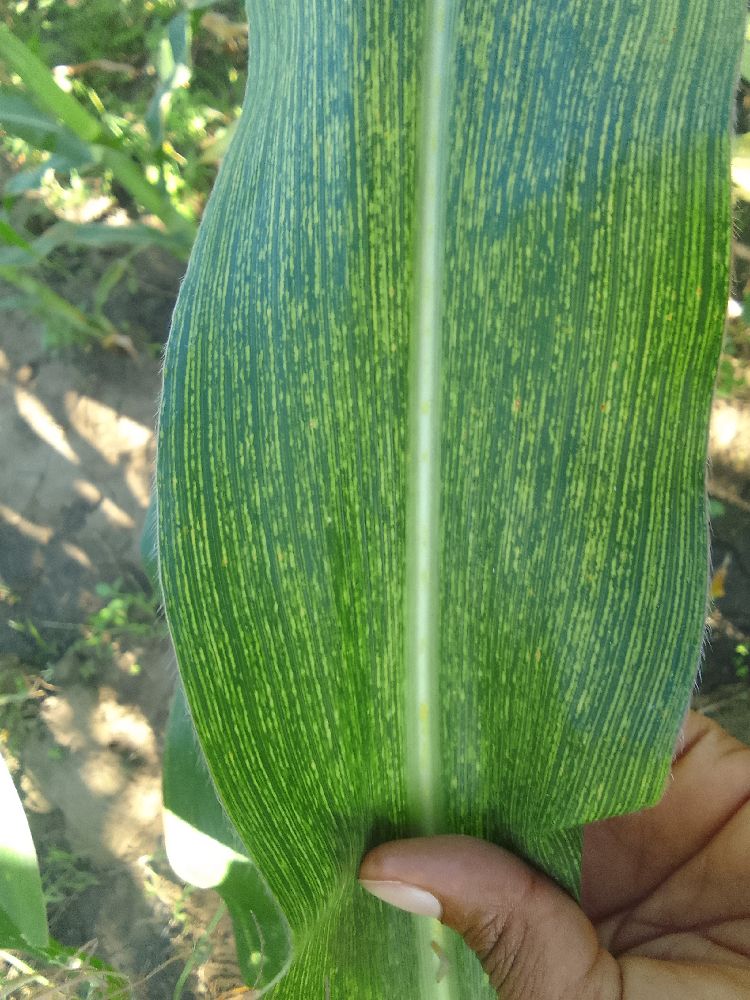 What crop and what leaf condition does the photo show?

maize, maize streak virus
